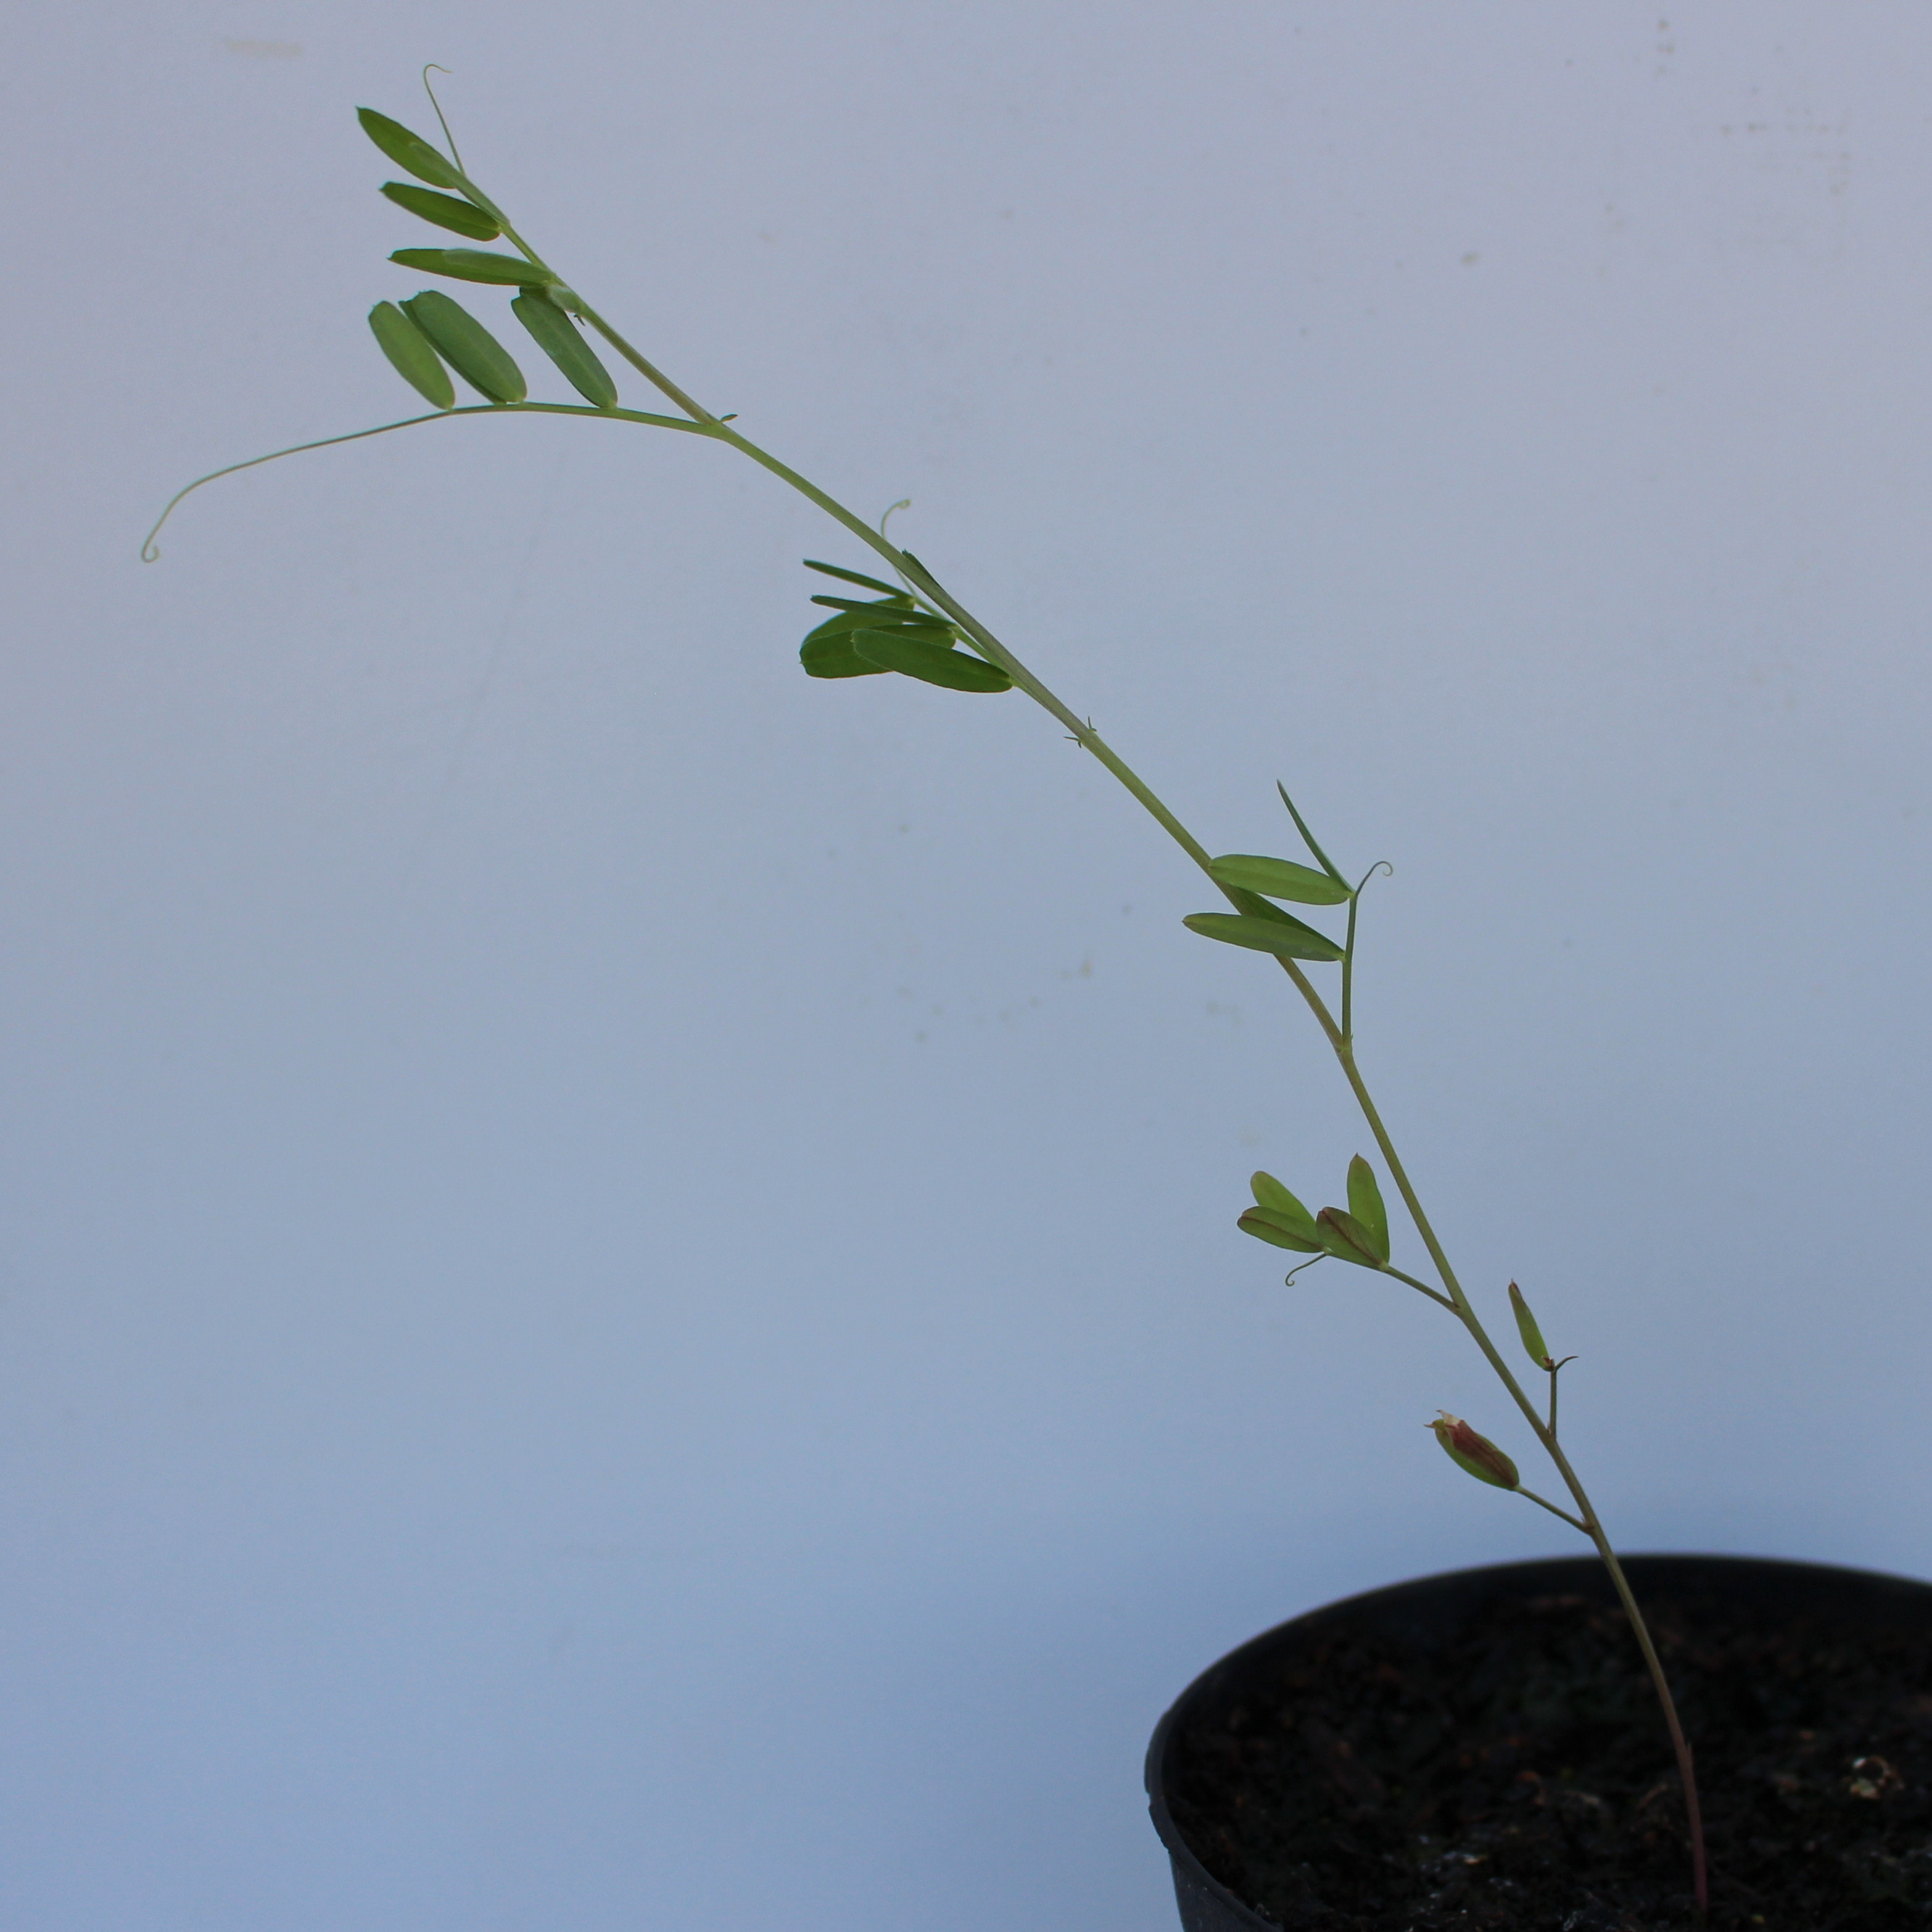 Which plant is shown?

Vicia sativa
